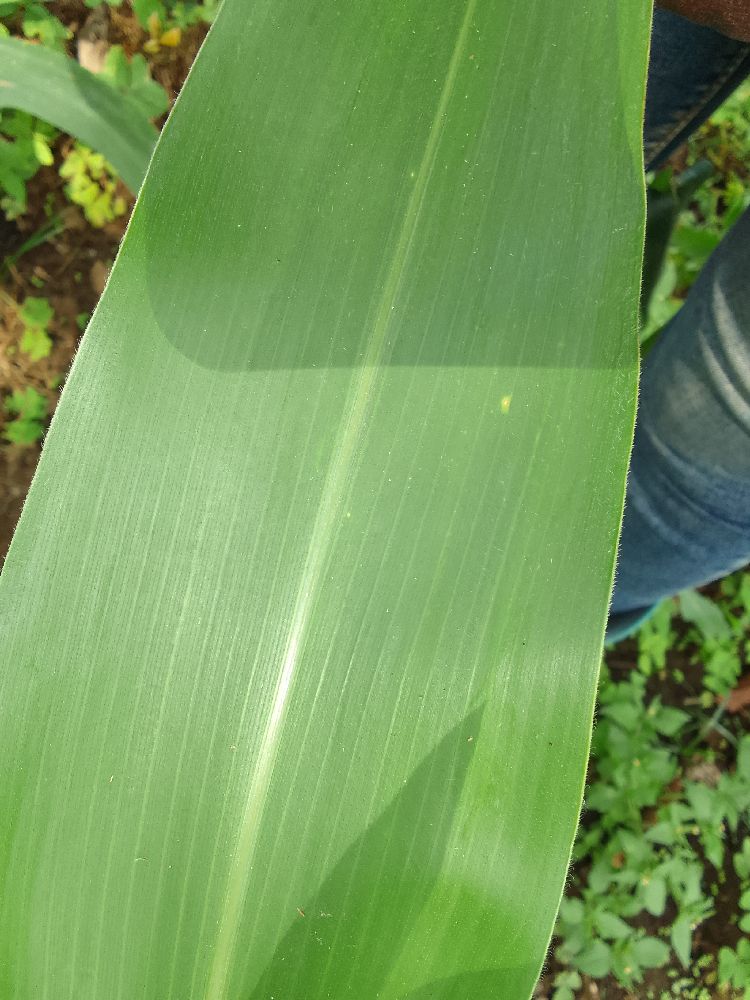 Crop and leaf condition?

maize, healthy
